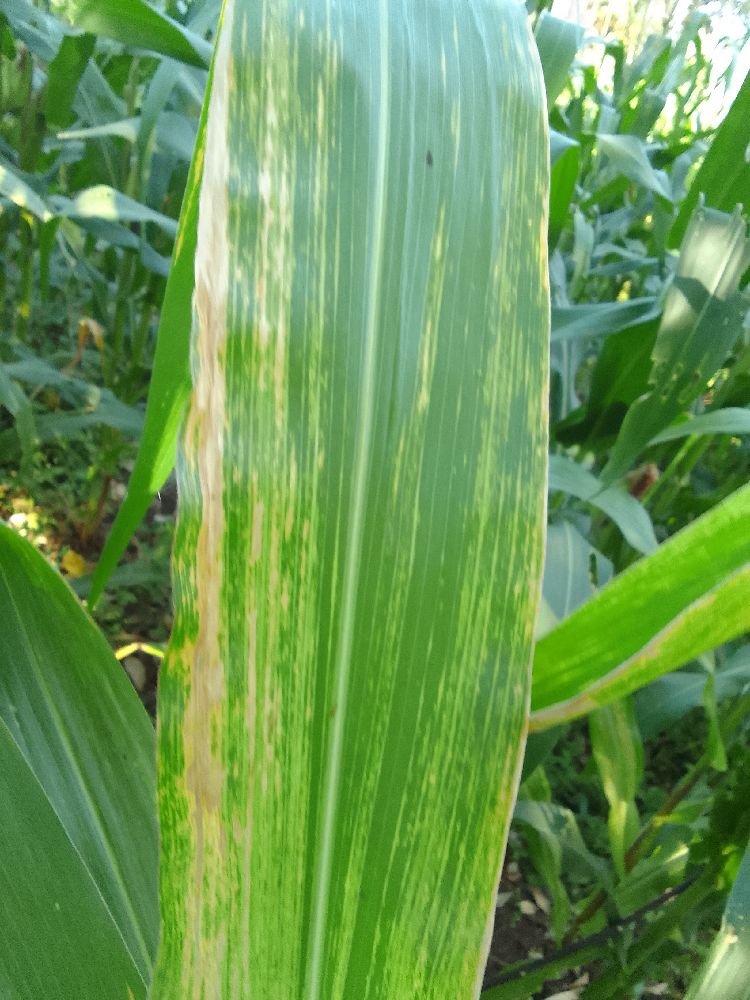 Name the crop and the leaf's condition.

maize, maize lethal necrosis
